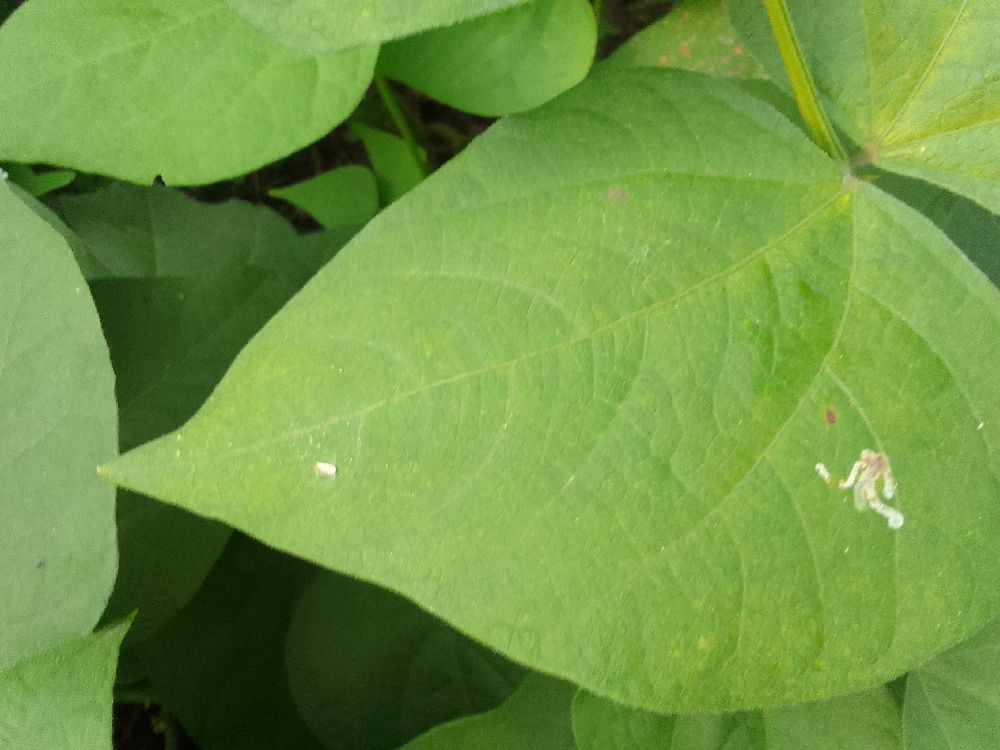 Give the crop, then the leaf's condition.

common bean, healthy
